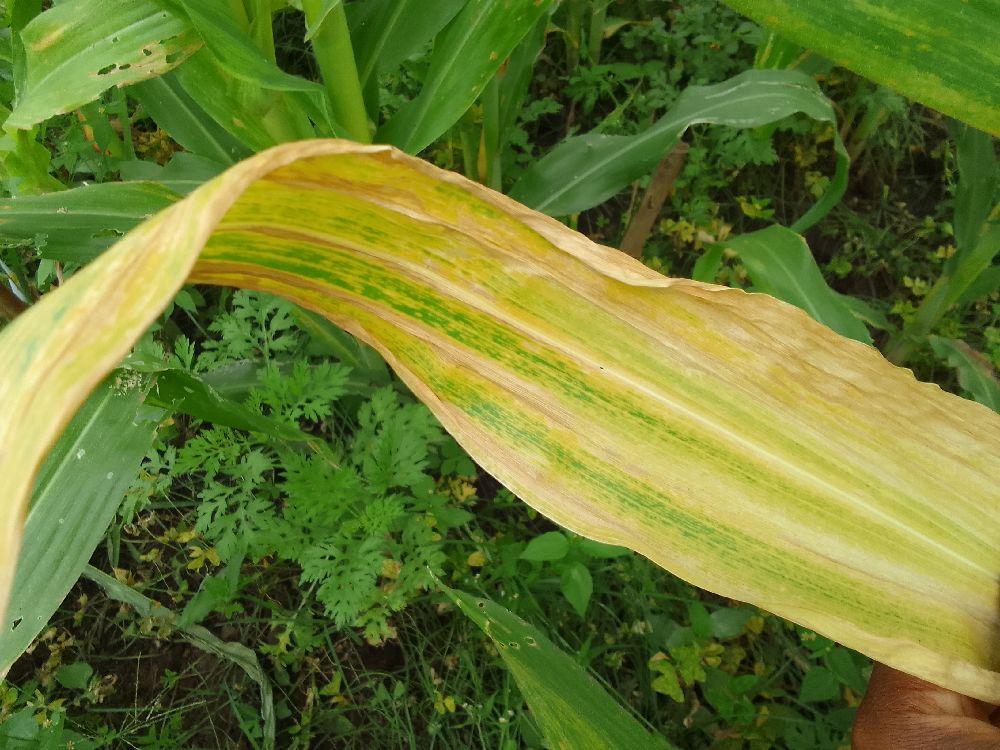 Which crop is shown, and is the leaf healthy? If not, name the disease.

maize, maize lethal necrosis
